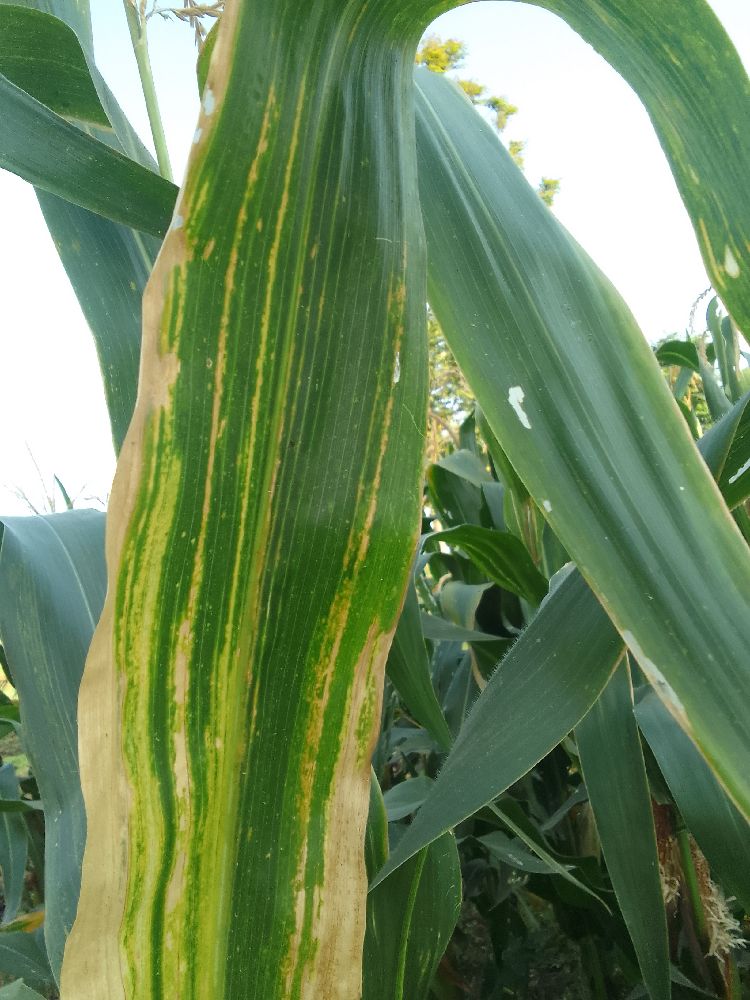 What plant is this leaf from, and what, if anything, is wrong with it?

maize, maize lethal necrosis
